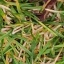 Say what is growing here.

grass
